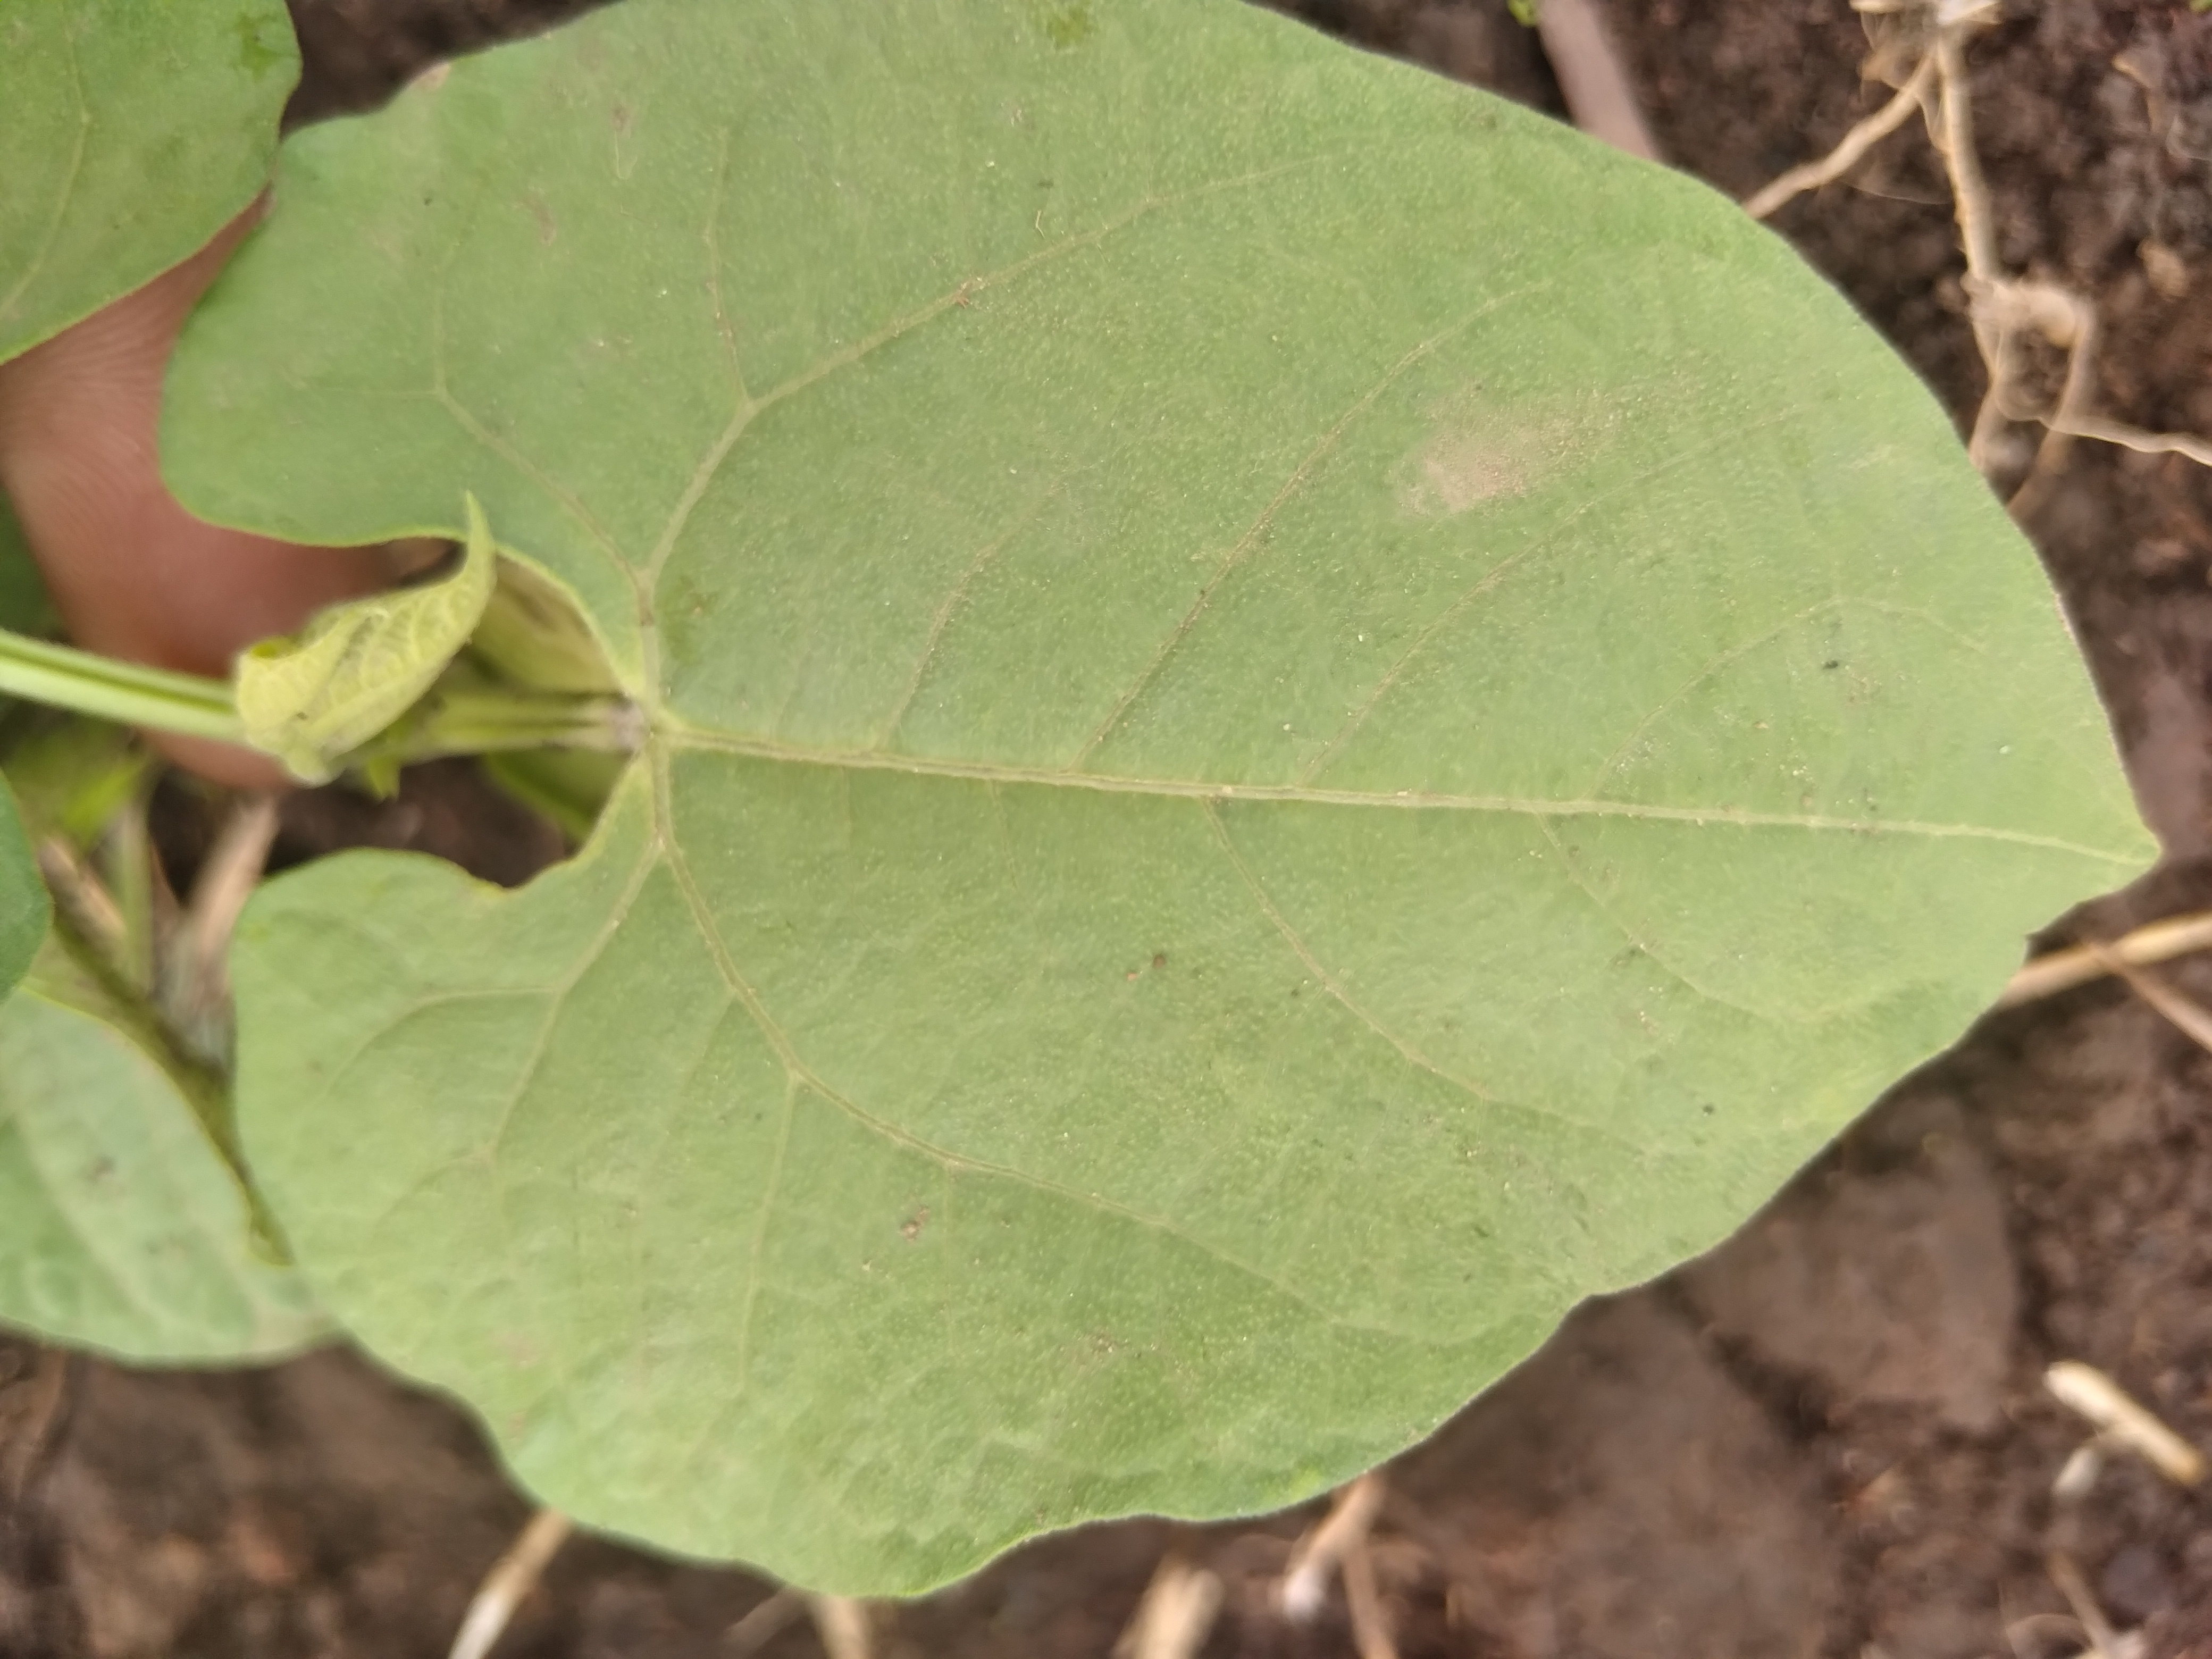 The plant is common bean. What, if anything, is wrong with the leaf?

healthy
